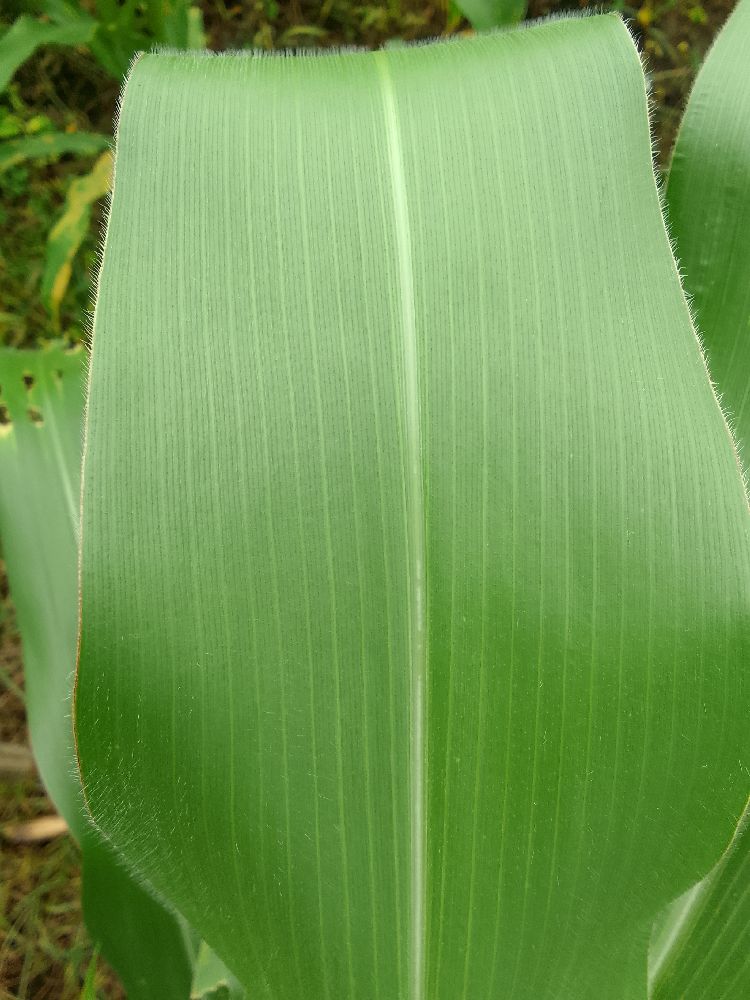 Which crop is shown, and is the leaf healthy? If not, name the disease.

maize, healthy
